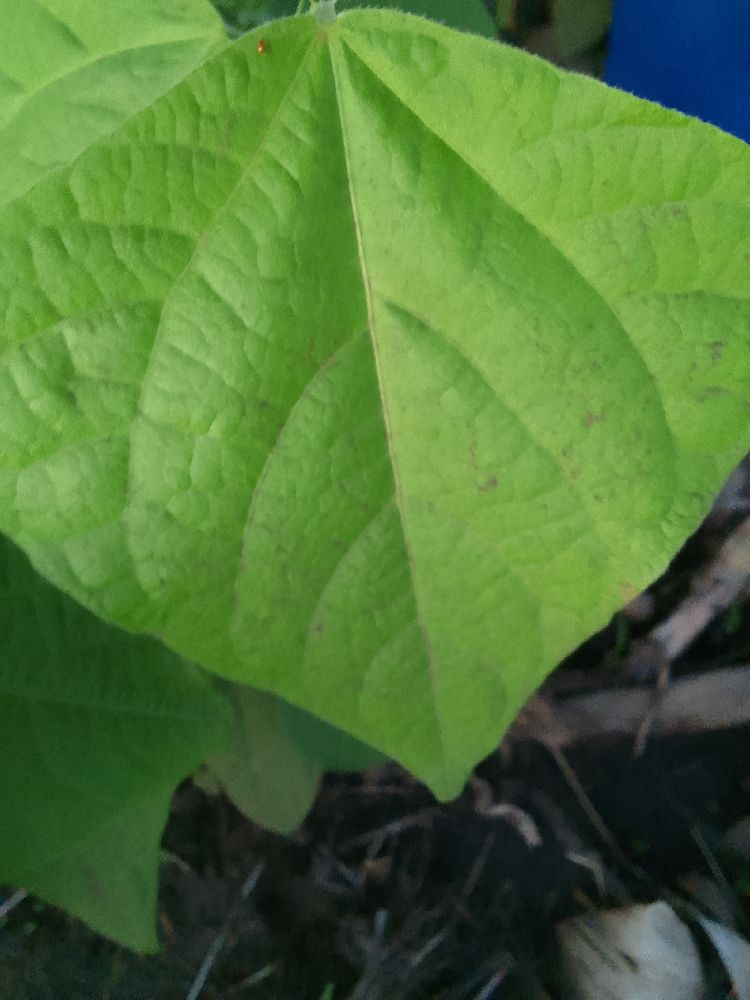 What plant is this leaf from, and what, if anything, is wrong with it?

common bean, healthy
